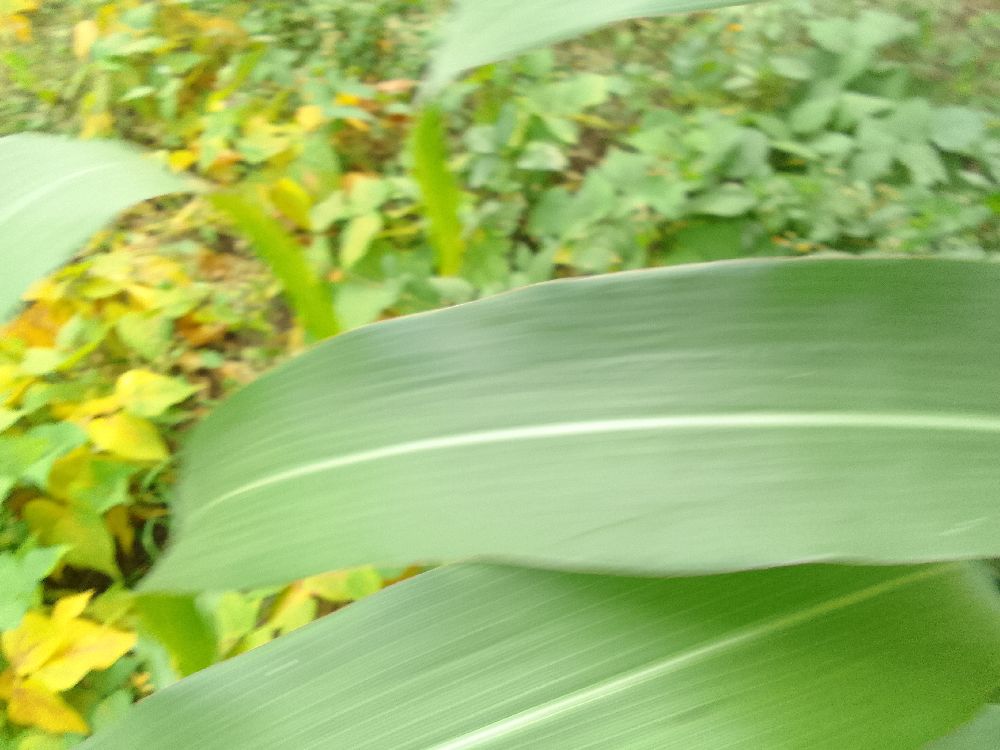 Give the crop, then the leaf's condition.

maize, healthy
